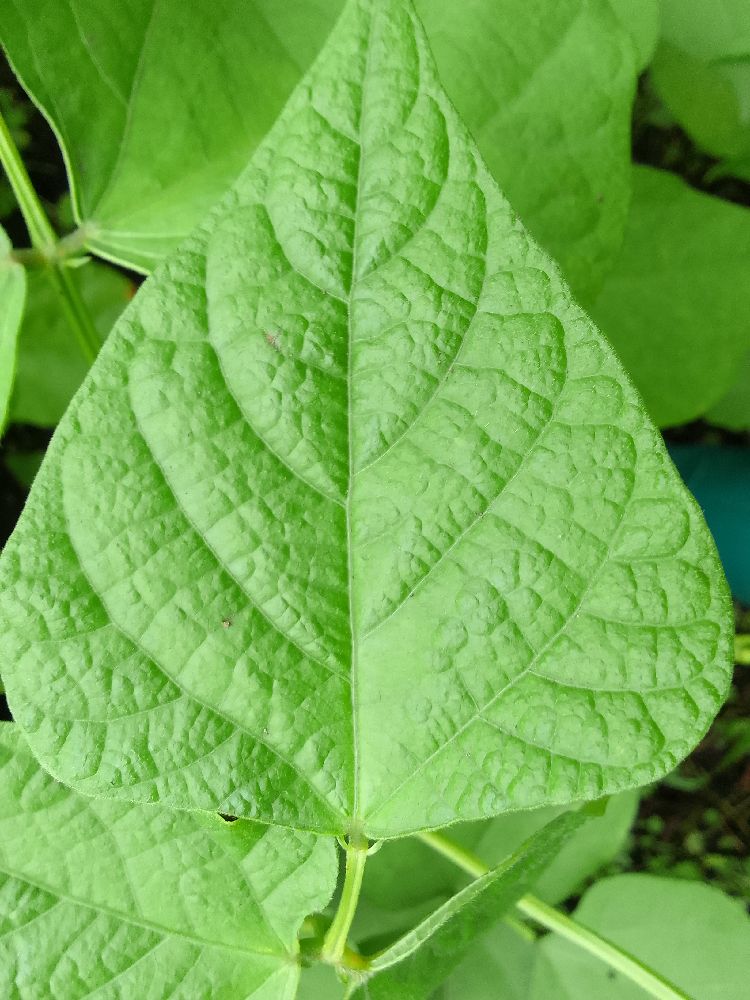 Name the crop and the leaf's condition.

common bean, healthy
